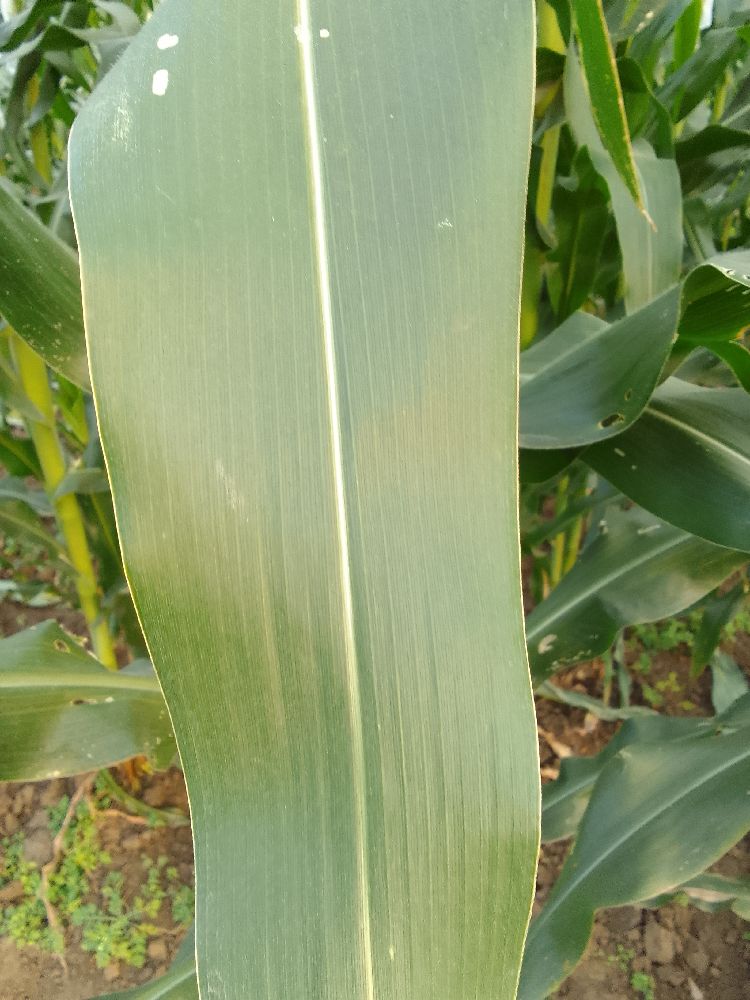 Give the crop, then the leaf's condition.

maize, healthy
